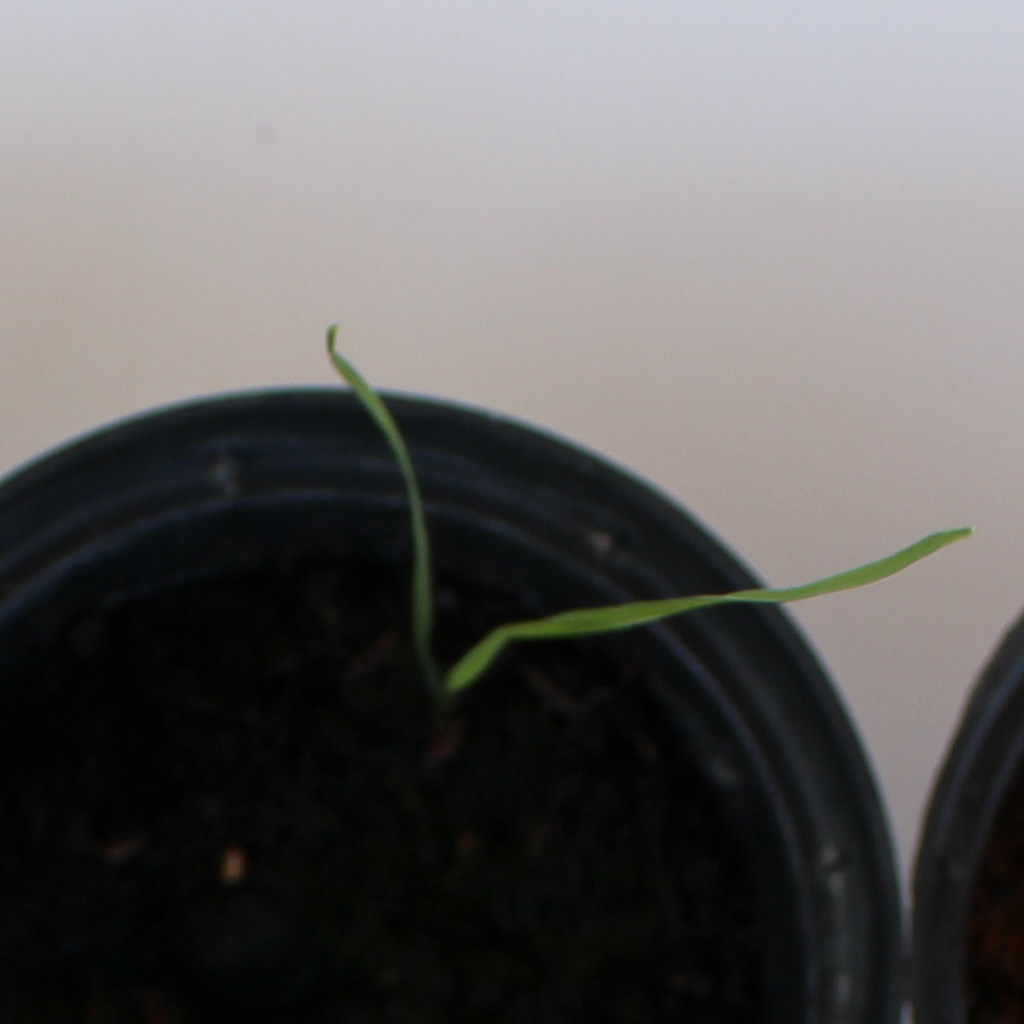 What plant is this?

Lolium multiflorum
